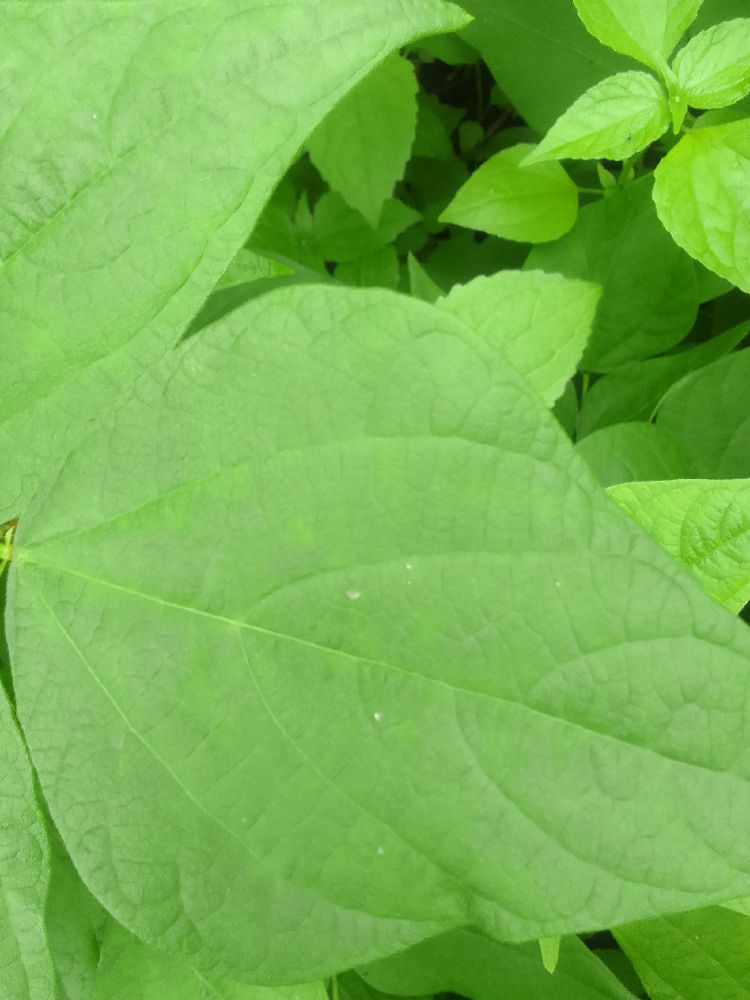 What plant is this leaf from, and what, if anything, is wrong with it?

common bean, healthy
